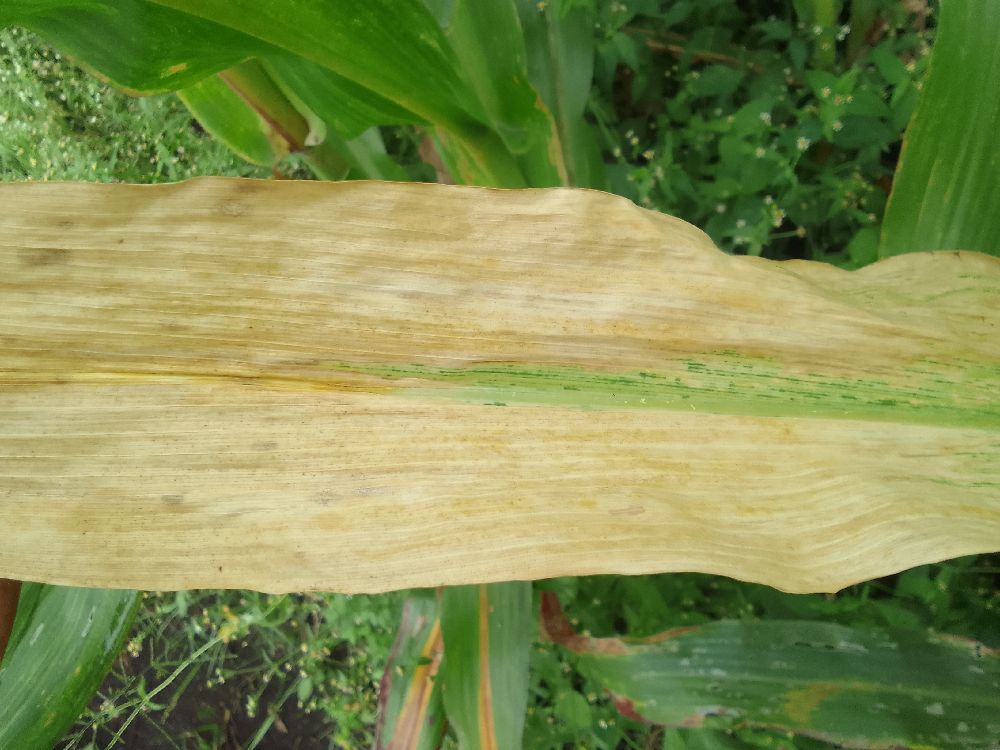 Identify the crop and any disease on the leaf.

maize, maize lethal necrosis
